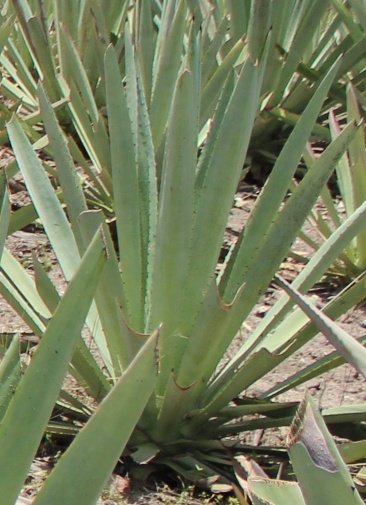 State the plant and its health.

agave, yellow
